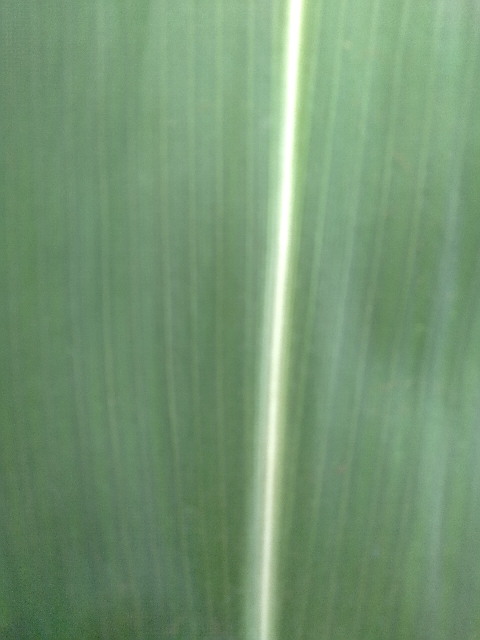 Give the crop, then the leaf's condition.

maize, healthy
